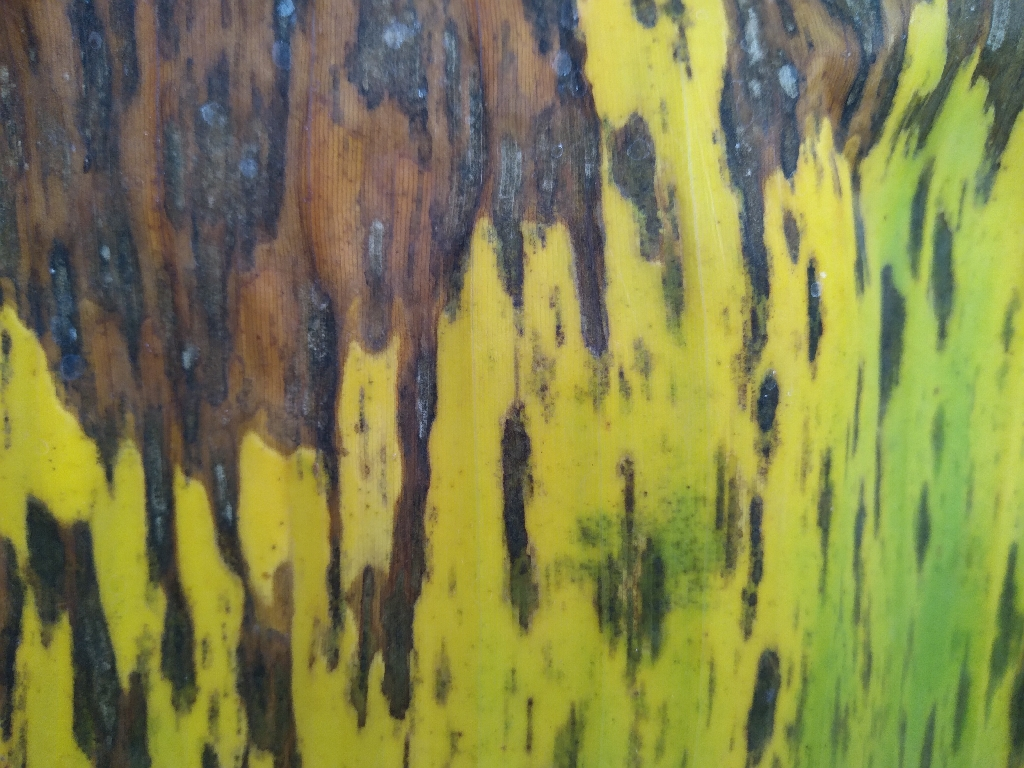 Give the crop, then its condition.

banana, black sigatoka
